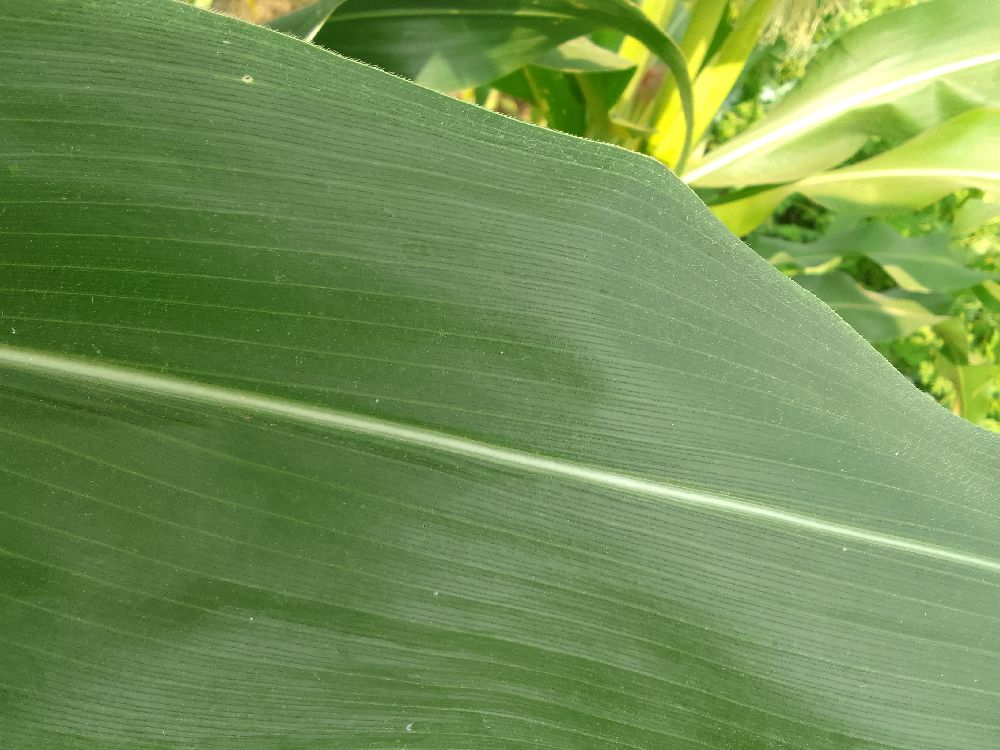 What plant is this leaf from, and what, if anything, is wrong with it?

maize, healthy
